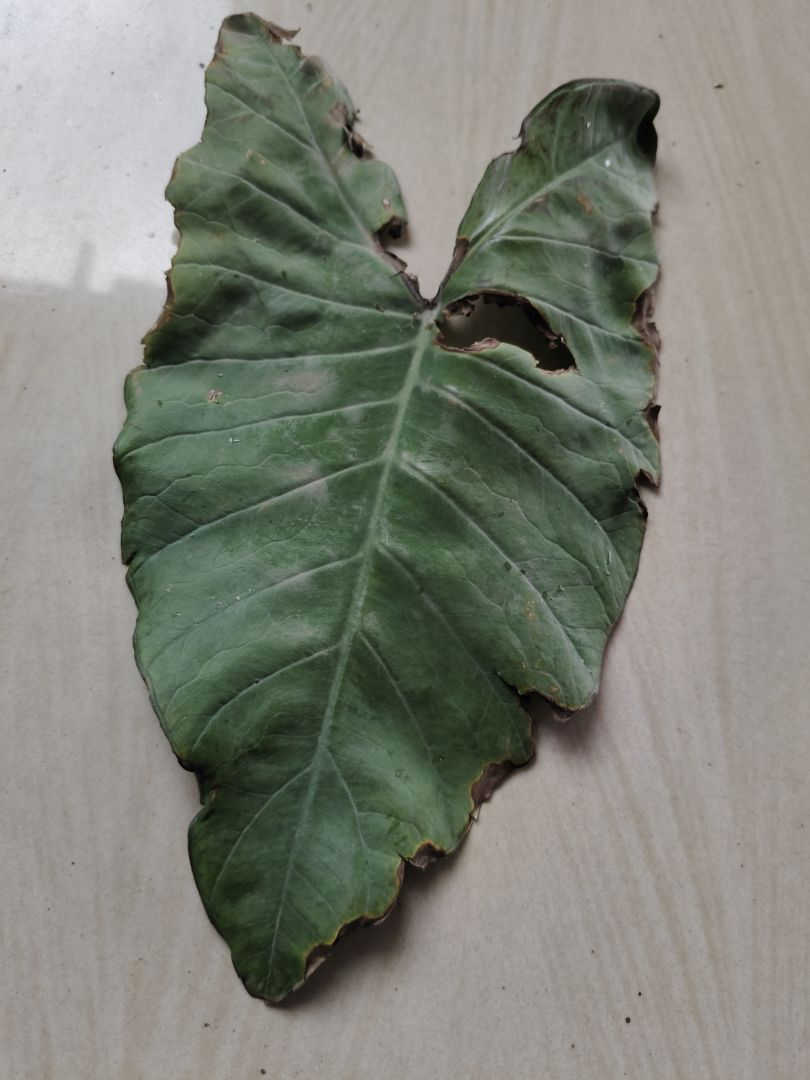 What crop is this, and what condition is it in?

taro, leaf blight
